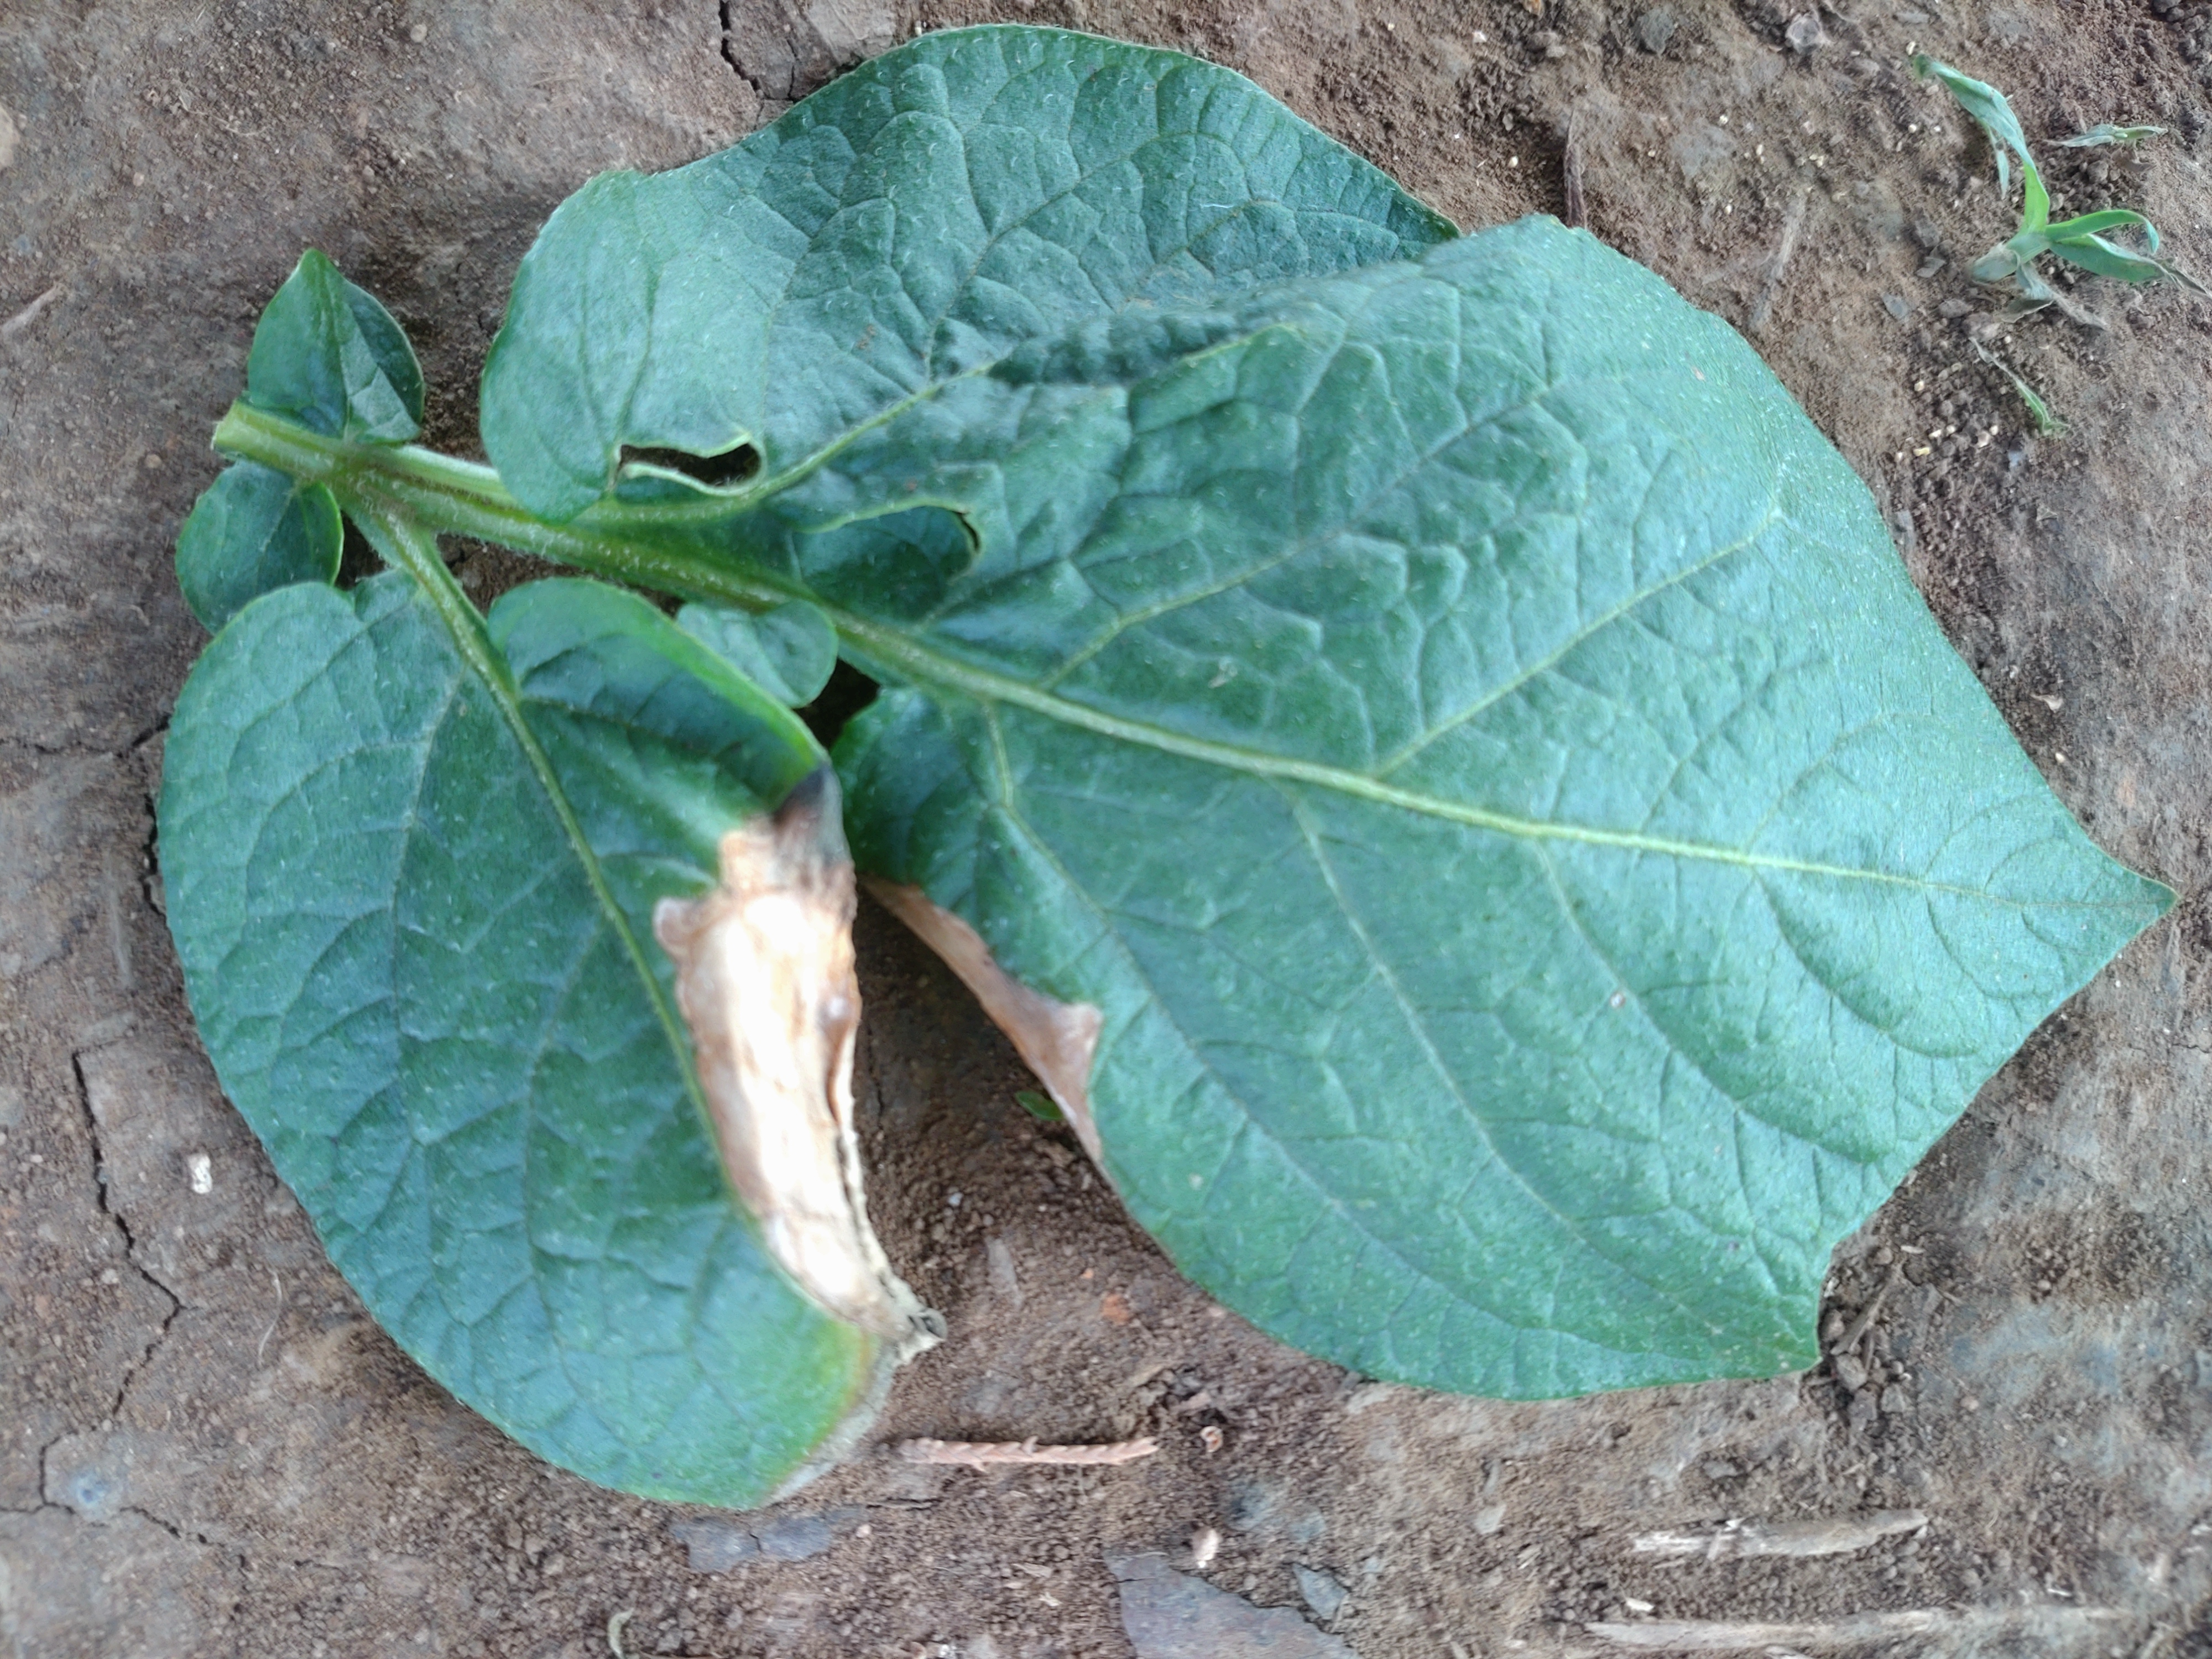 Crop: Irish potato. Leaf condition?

early blight
